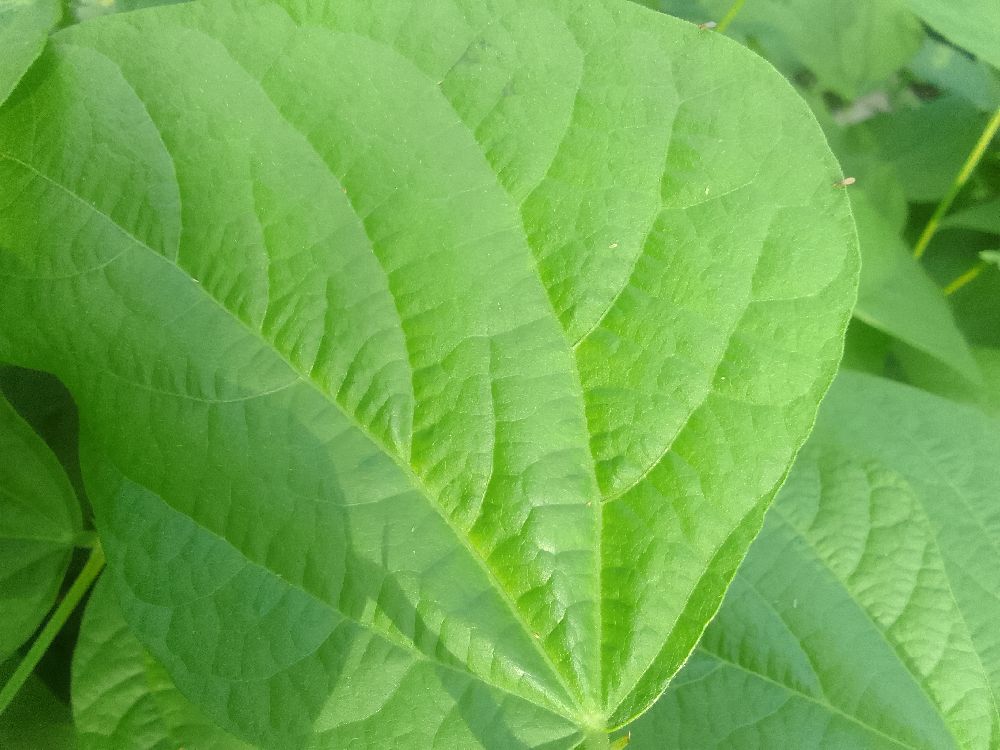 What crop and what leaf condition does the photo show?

common bean, healthy
